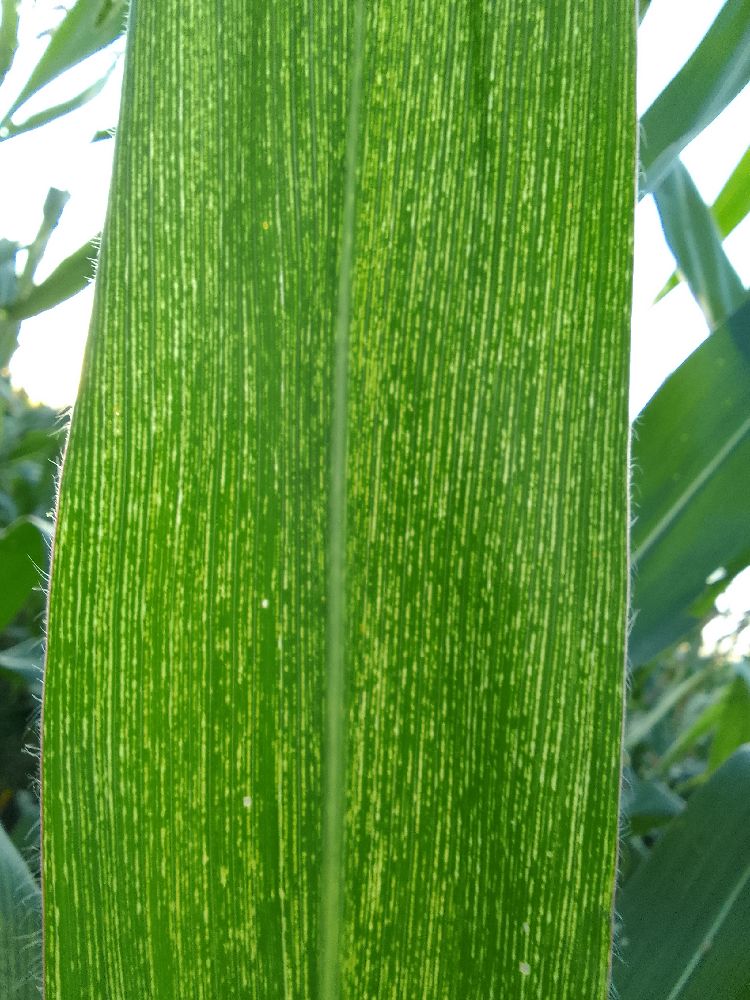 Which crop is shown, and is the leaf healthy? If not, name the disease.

maize, maize streak virus
